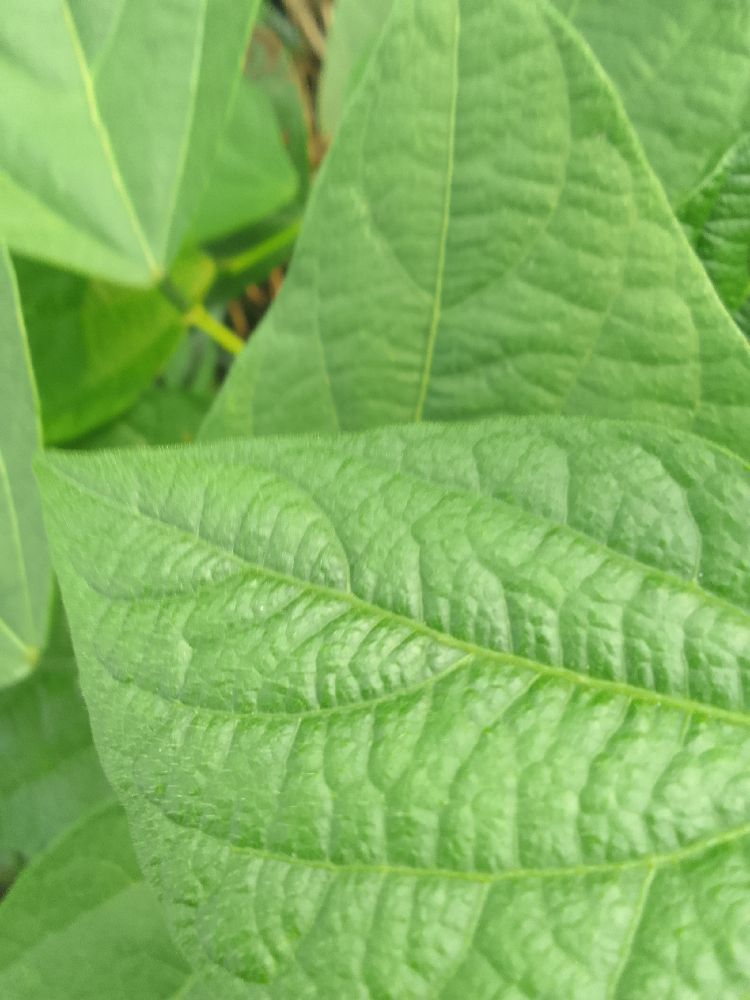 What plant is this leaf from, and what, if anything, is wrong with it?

common bean, healthy
